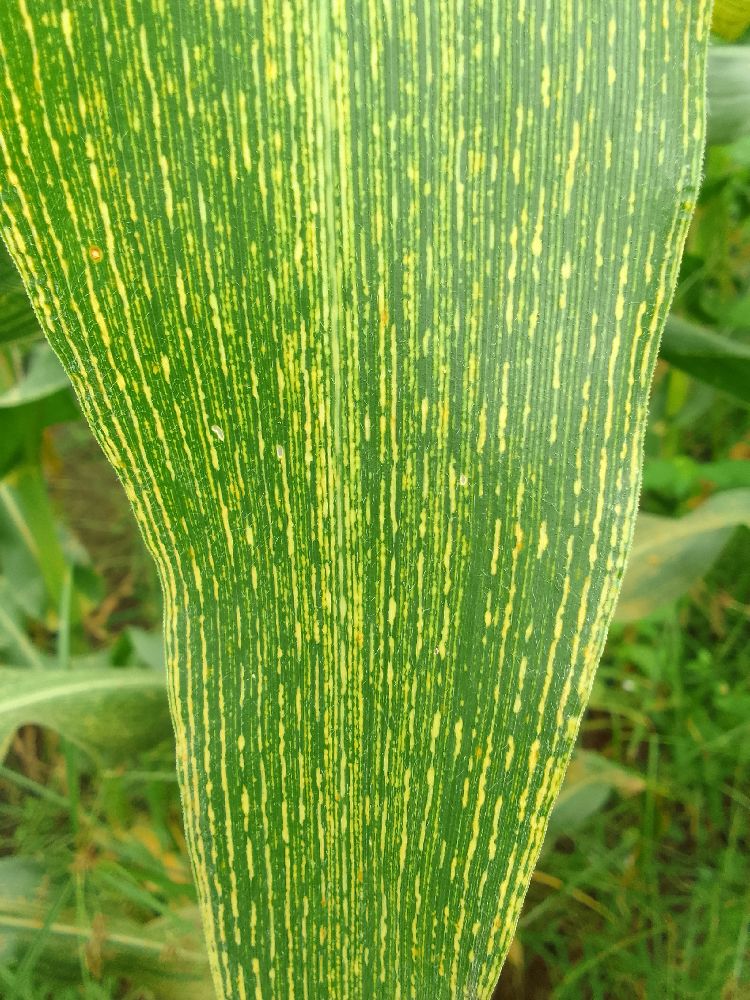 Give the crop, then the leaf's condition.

maize, maize streak virus
